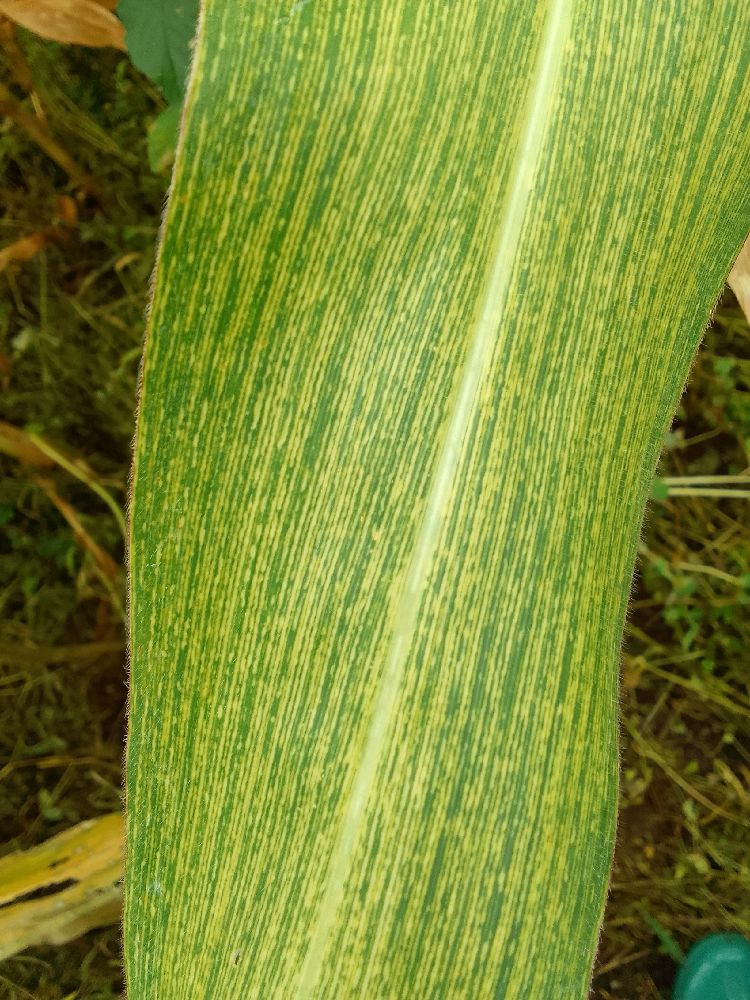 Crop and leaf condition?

maize, maize lethal necrosis
